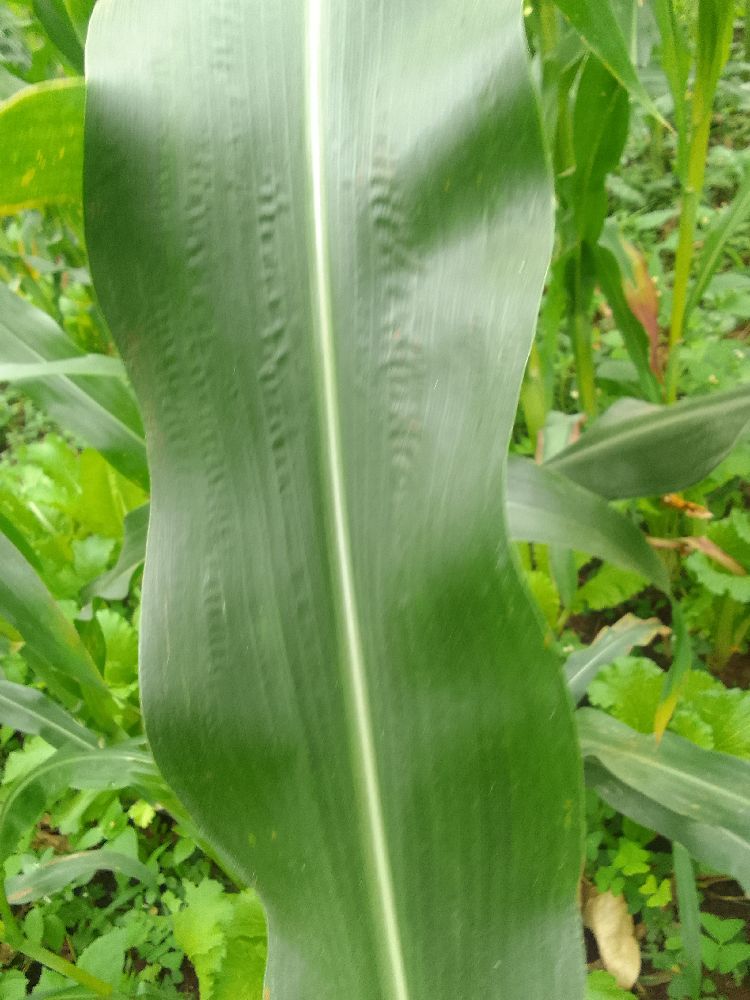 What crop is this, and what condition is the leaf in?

maize, healthy
